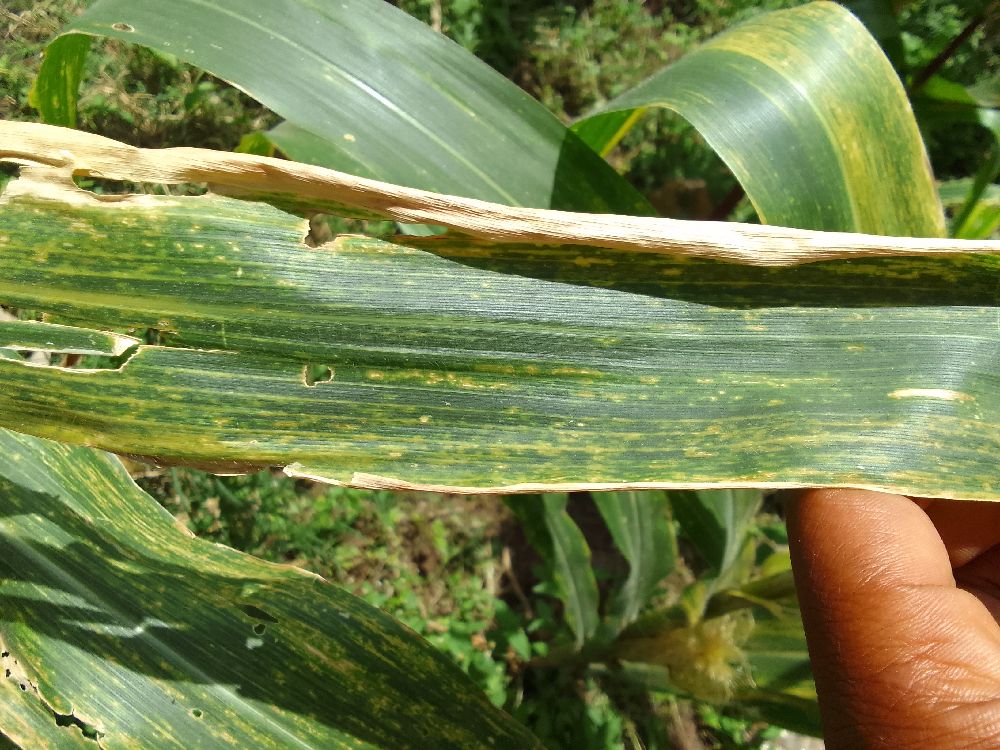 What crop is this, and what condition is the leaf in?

maize, maize lethal necrosis
